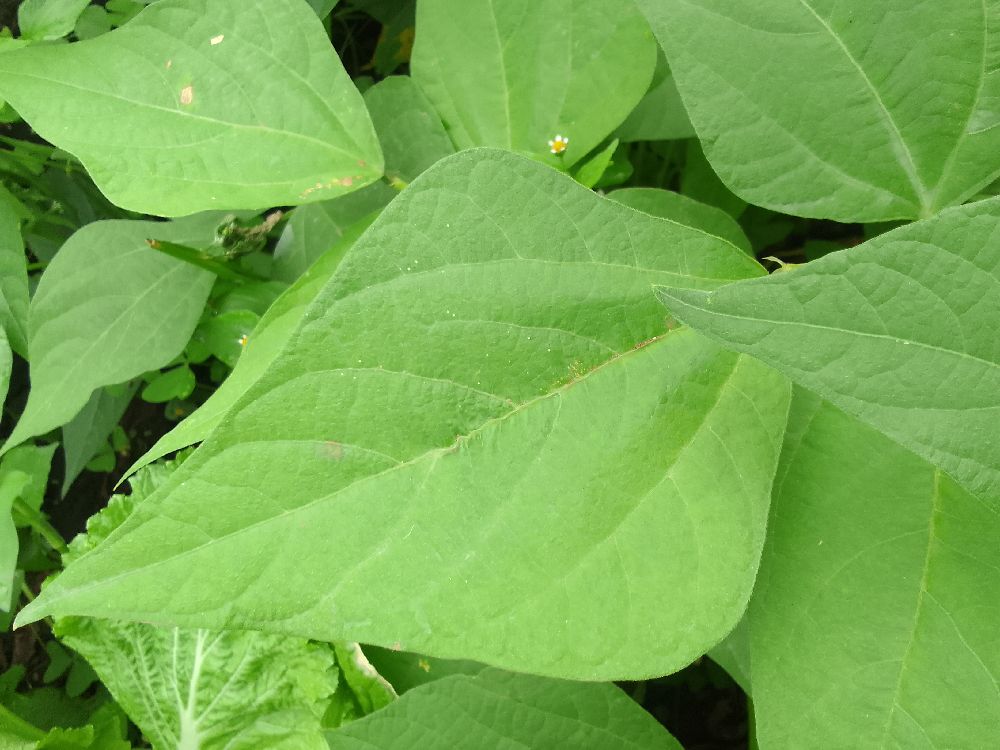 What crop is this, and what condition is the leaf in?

common bean, healthy
